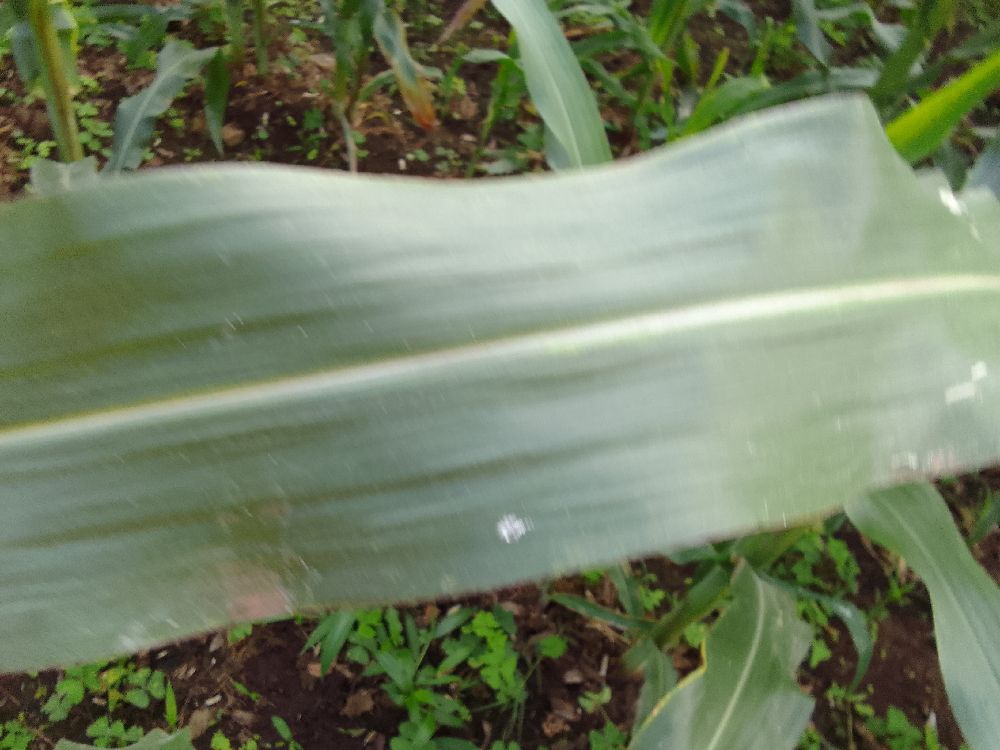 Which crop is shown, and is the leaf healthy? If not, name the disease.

maize, healthy
